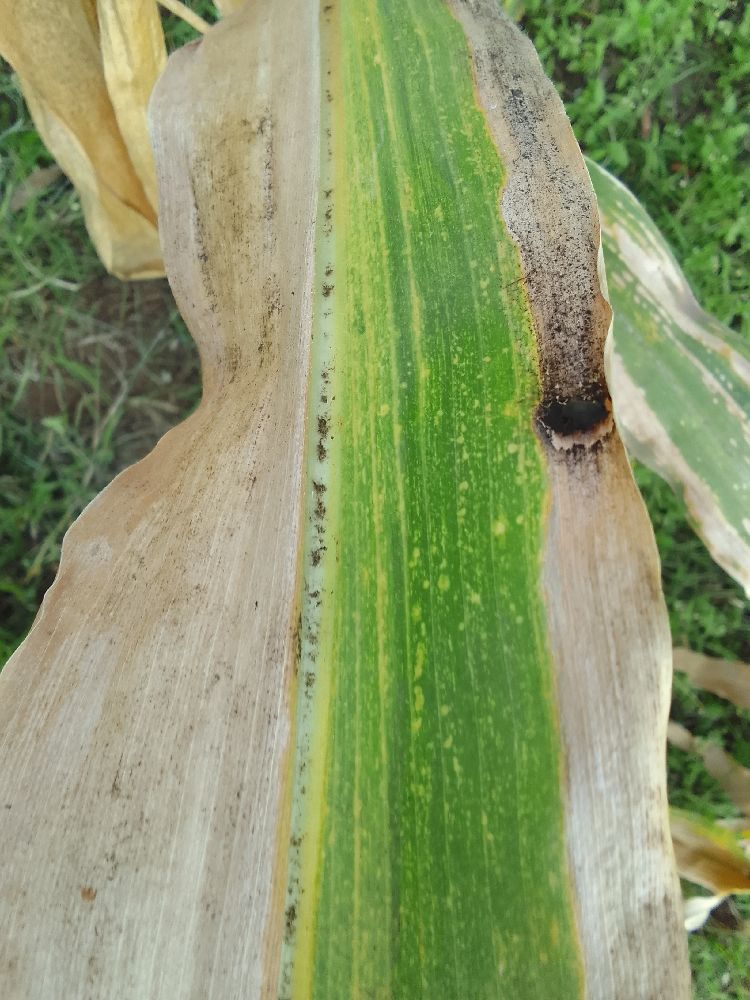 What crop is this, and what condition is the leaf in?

maize, maize lethal necrosis
